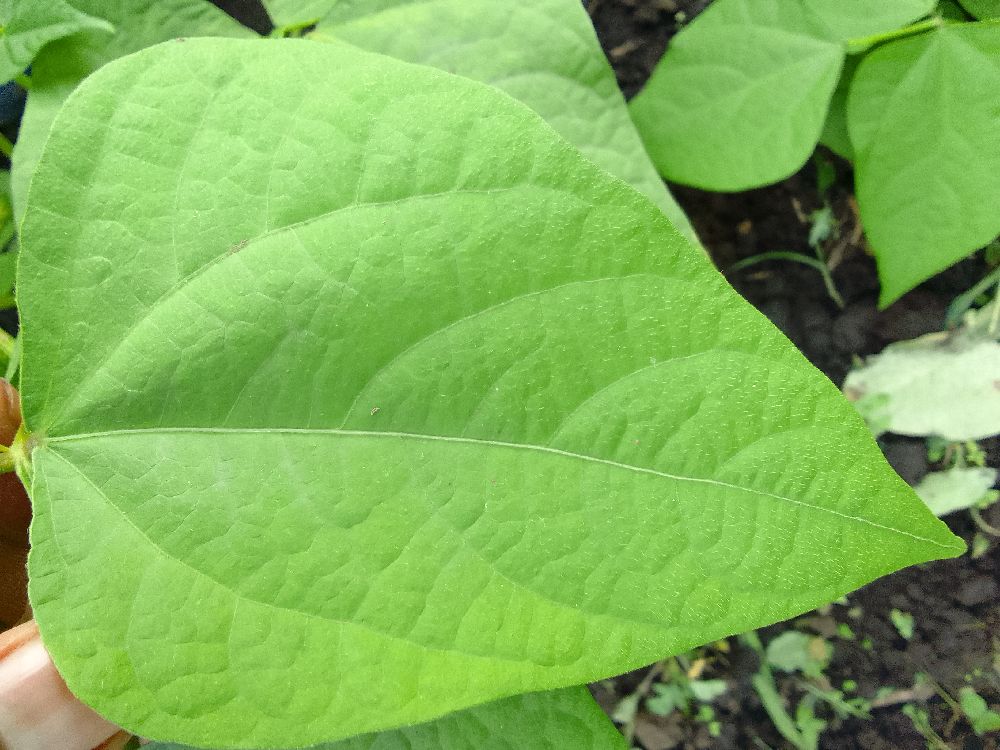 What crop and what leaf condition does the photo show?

common bean, healthy
